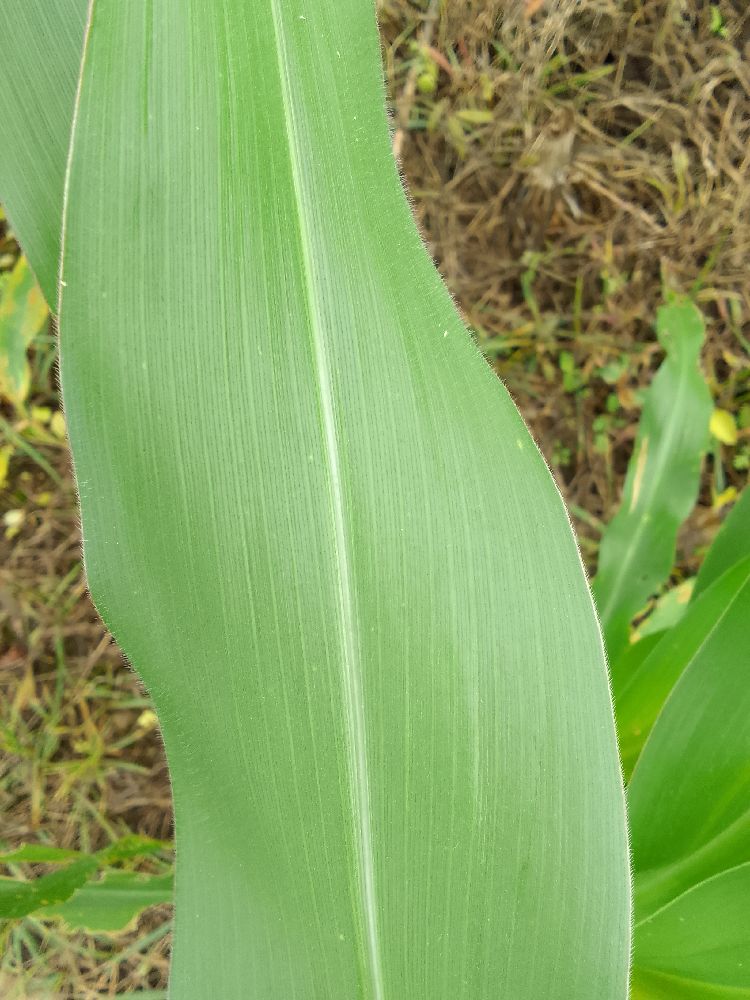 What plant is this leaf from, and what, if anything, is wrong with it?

maize, healthy
